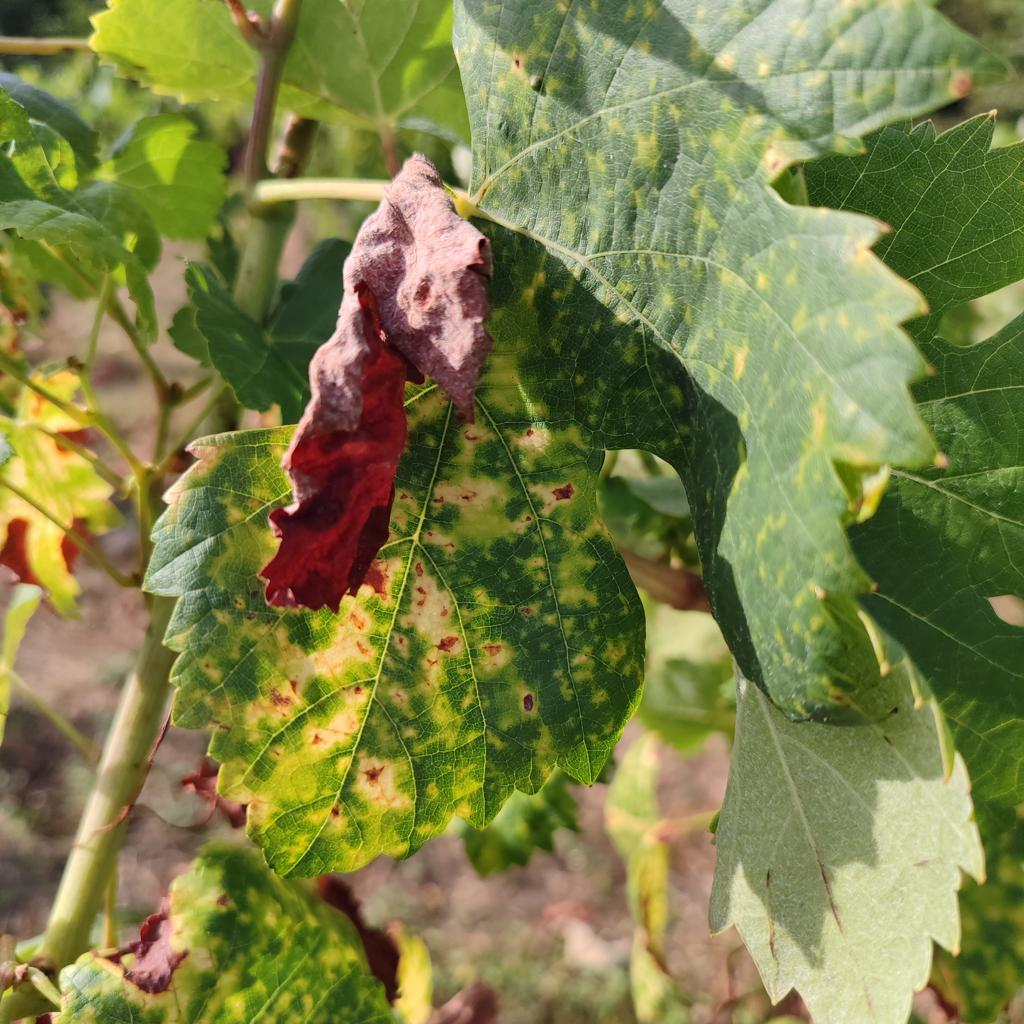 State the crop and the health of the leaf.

grapevine, esca complex
